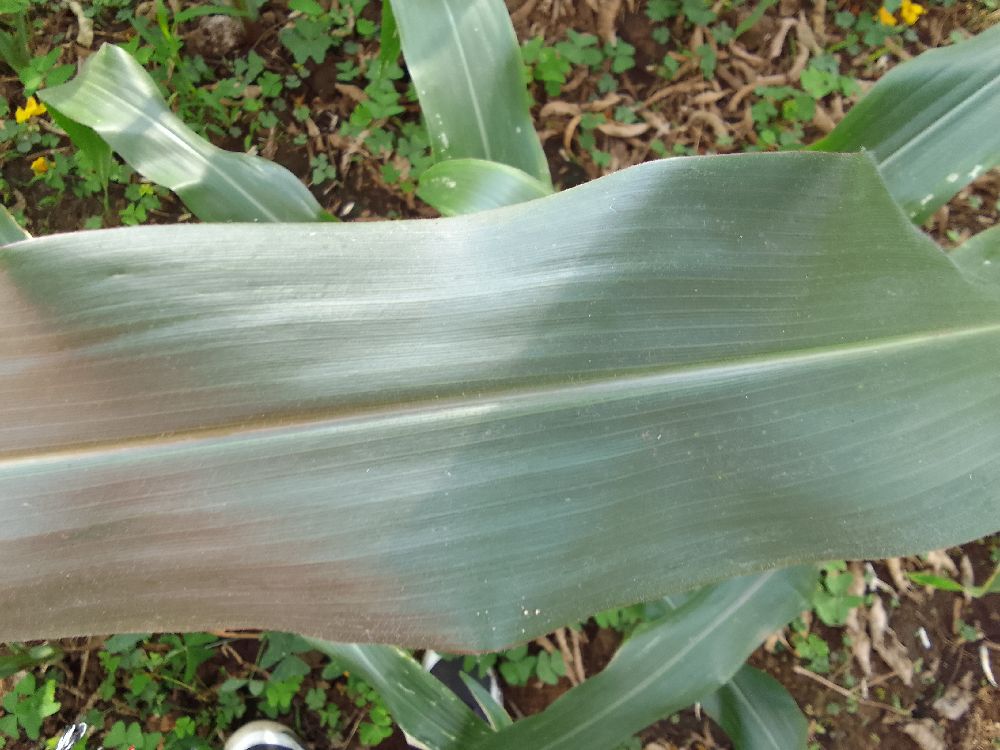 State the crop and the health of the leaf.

maize, healthy
